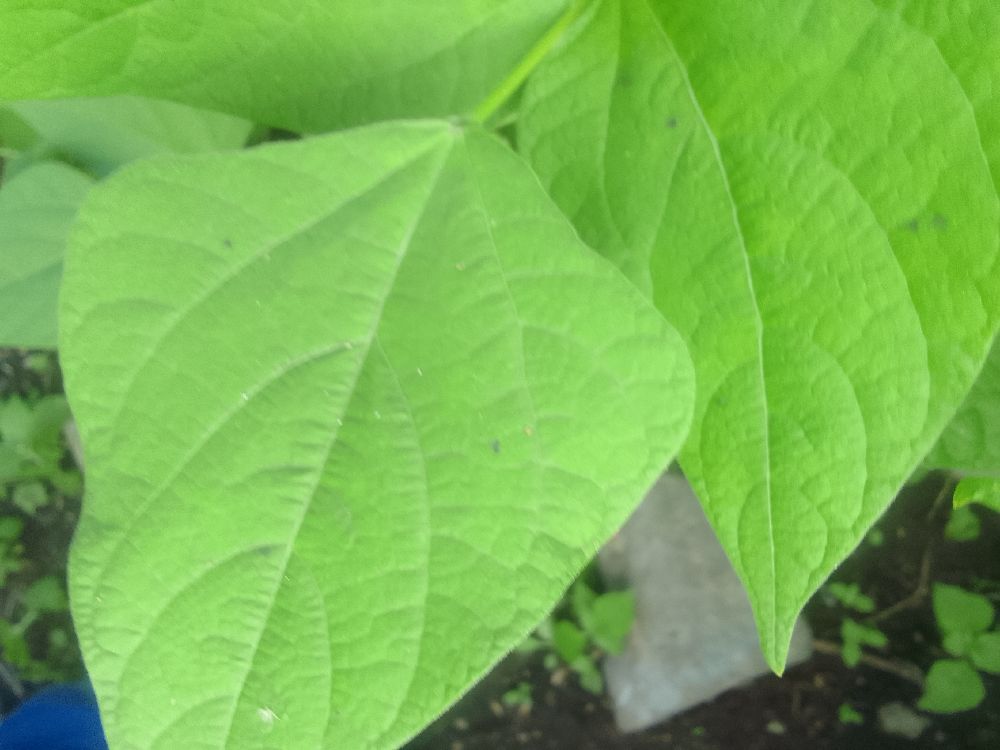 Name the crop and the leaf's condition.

common bean, healthy
